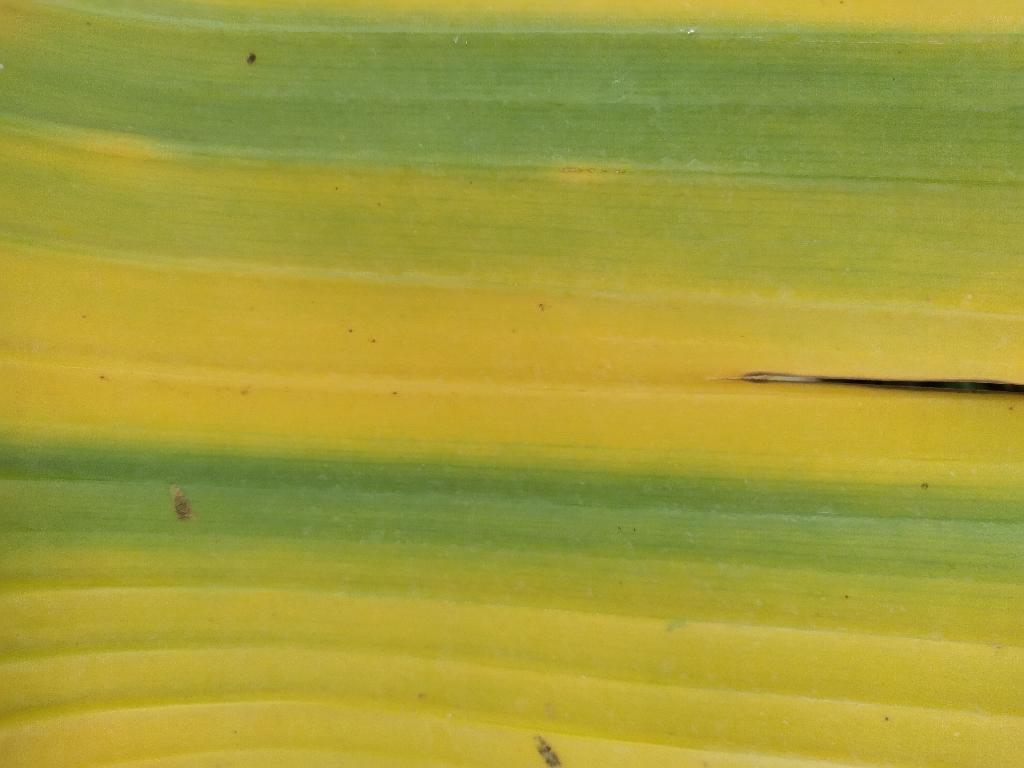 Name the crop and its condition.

banana, fusarium wilt race 1
